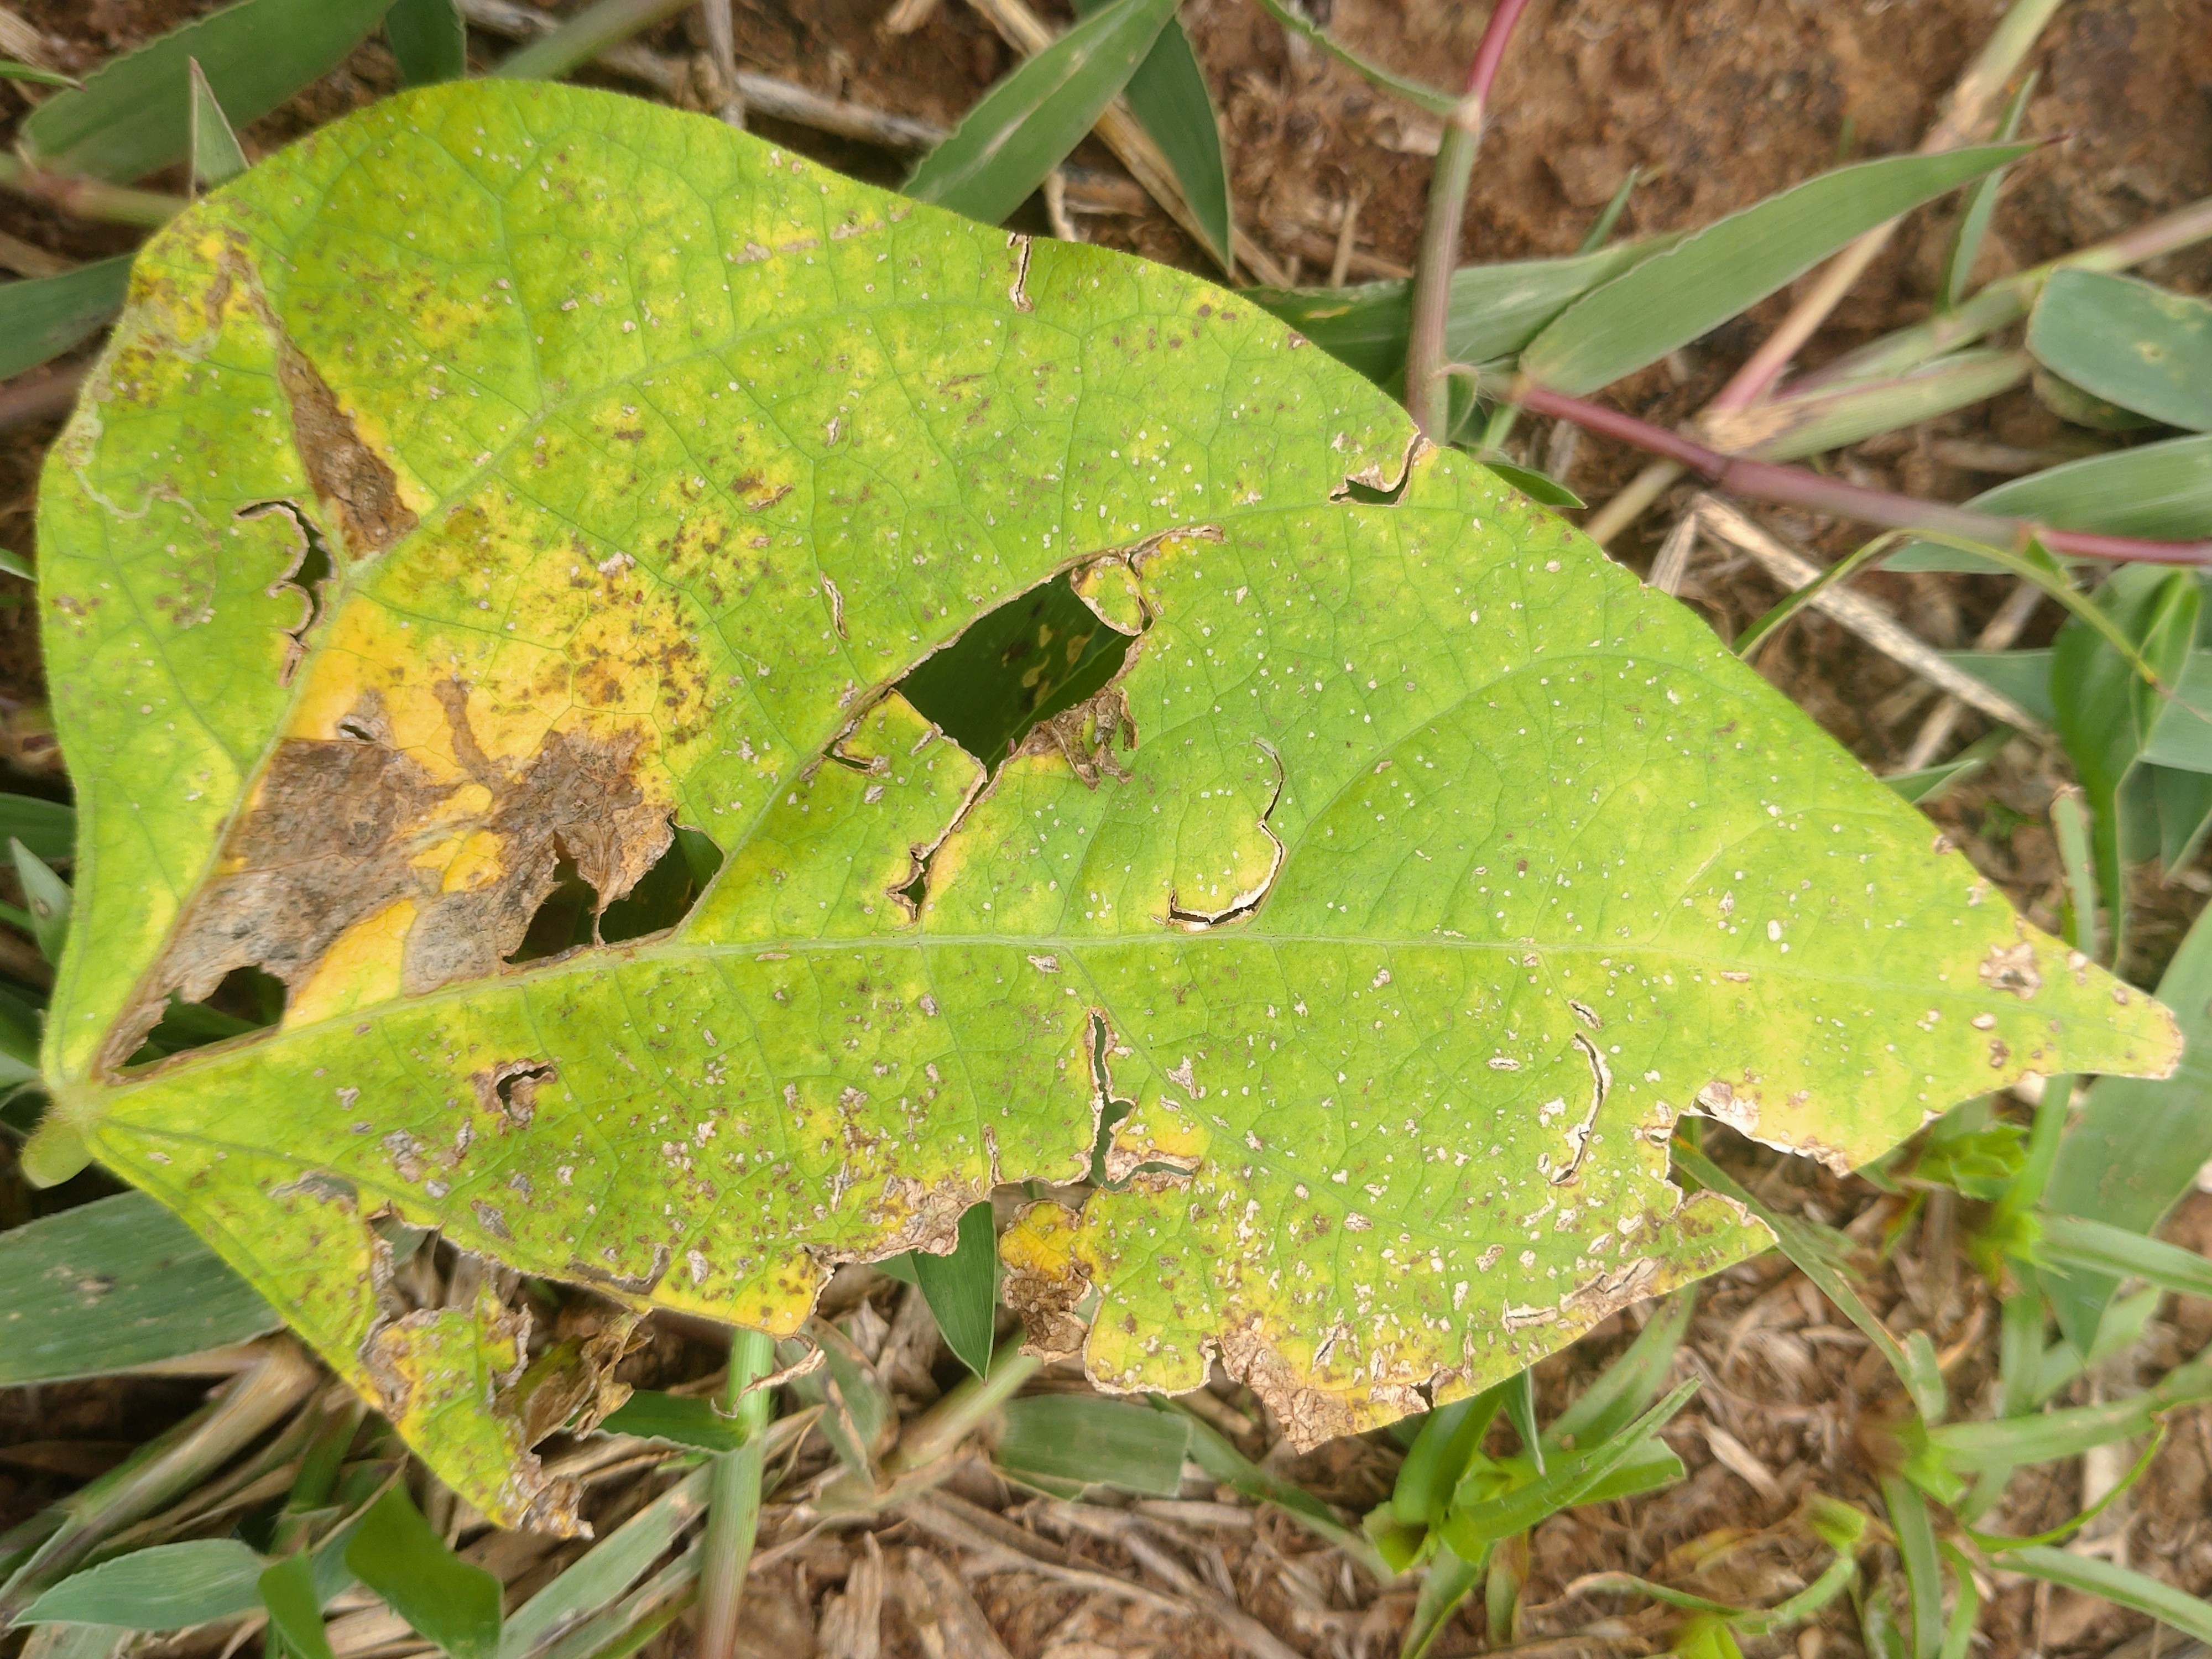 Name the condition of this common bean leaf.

rust
